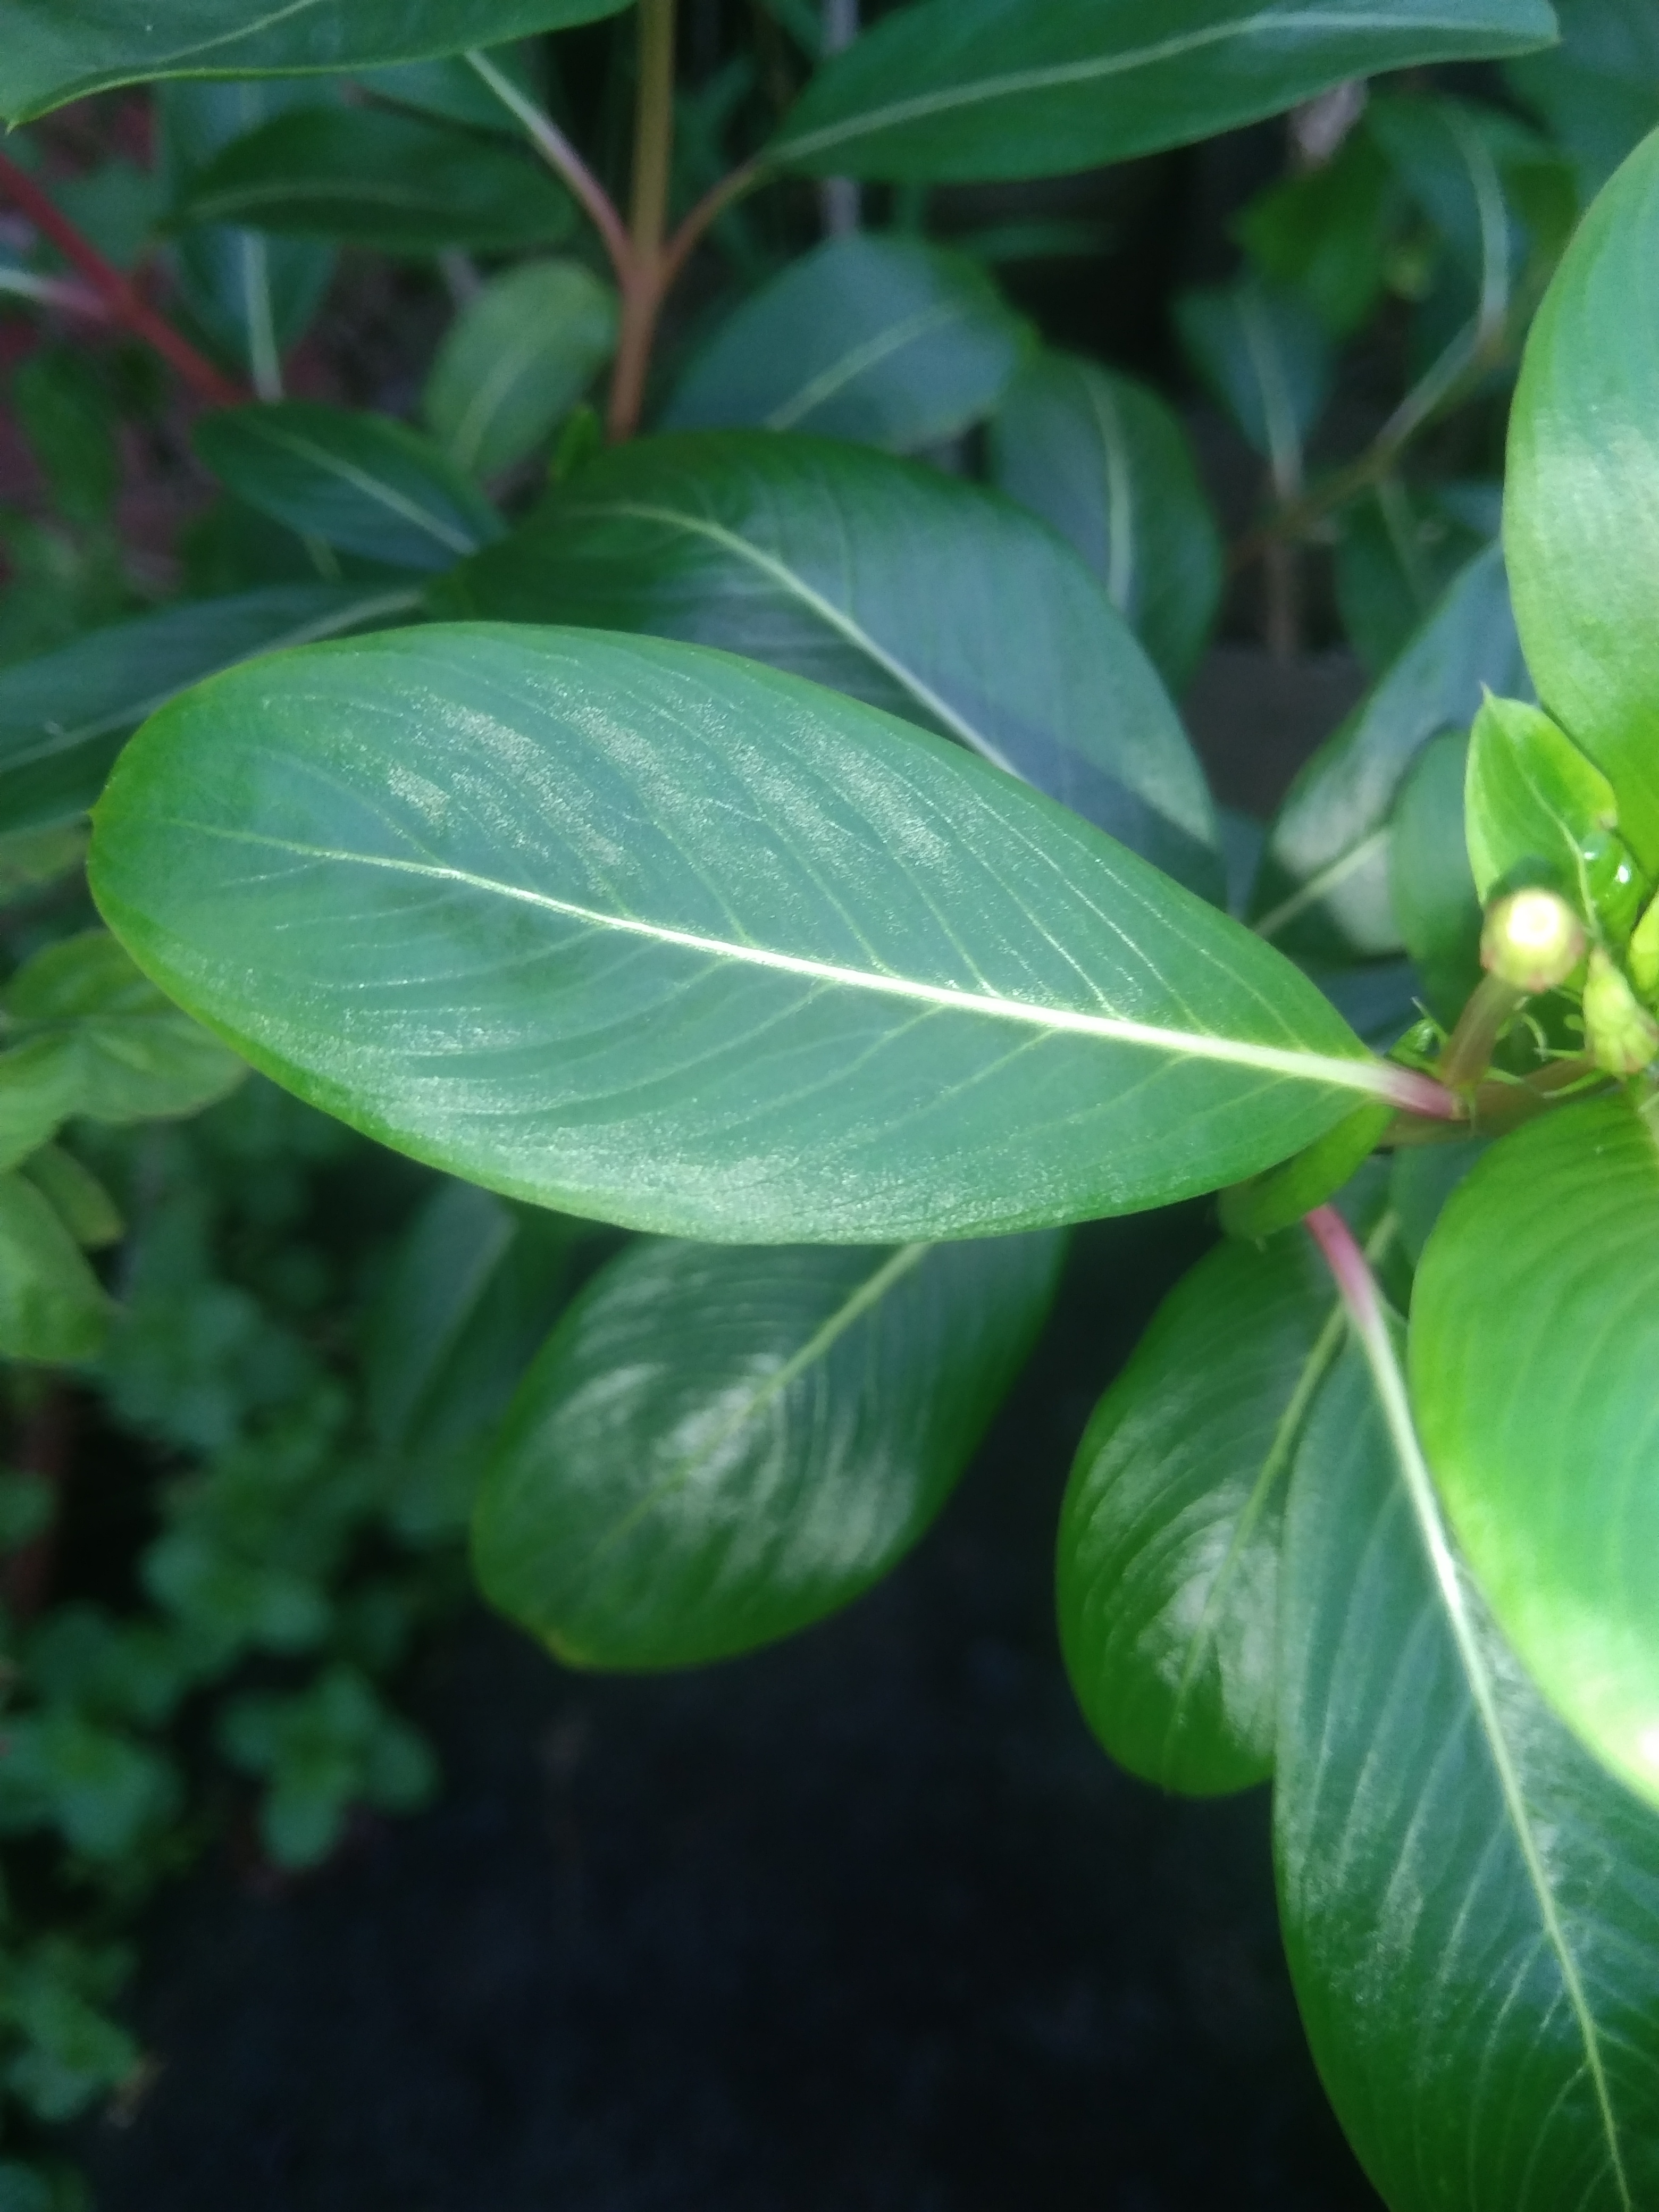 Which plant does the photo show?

rose periwinkle
